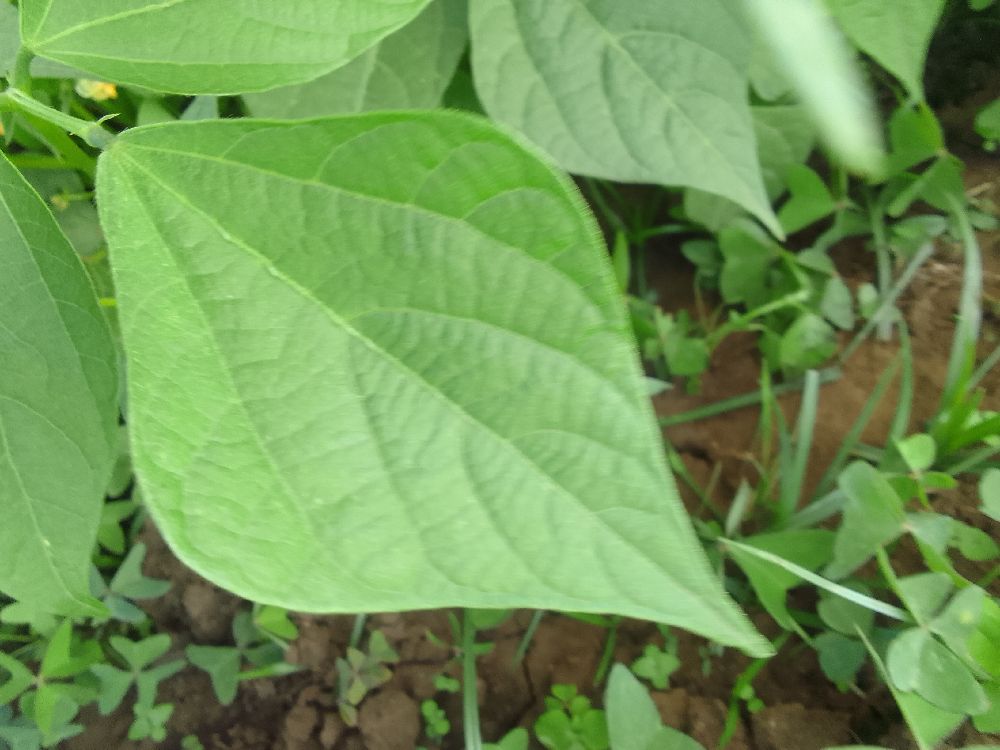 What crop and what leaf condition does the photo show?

common bean, healthy
